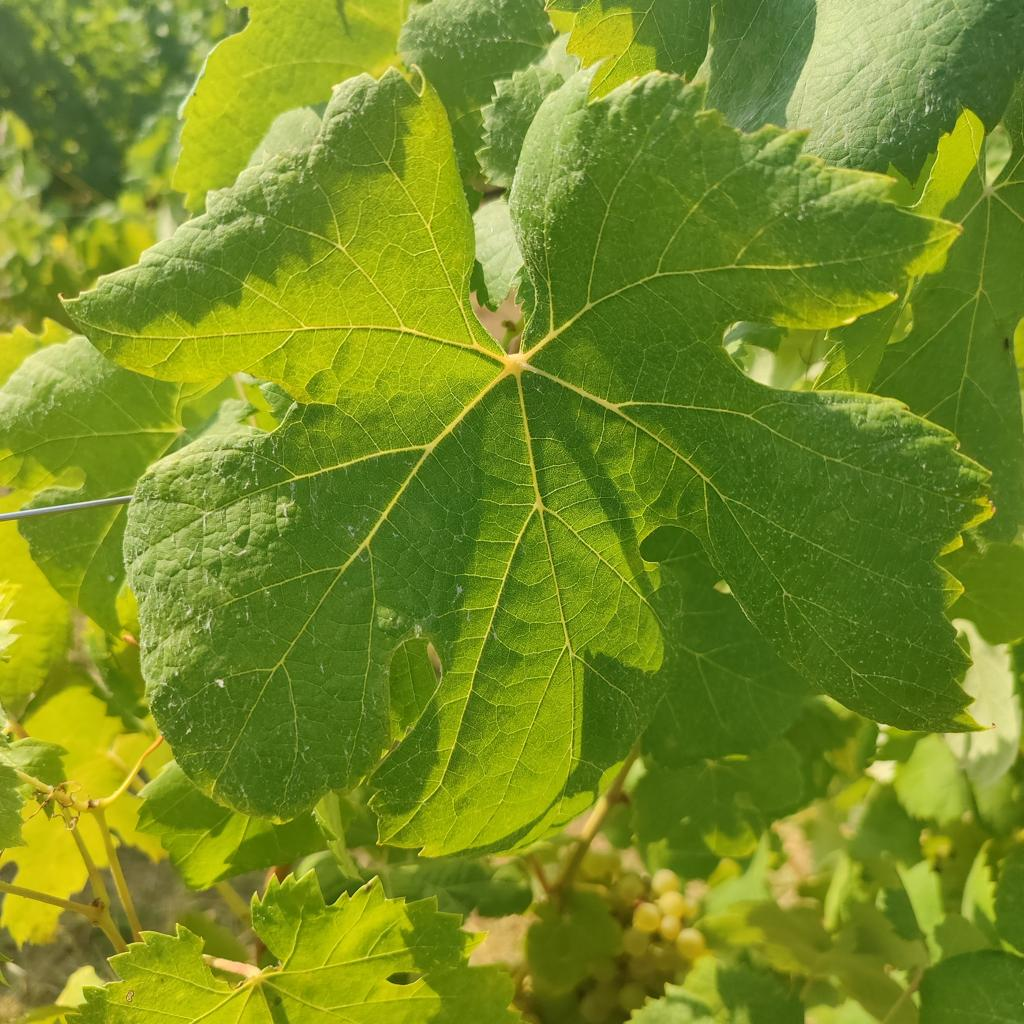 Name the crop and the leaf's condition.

grapevine, healthy
